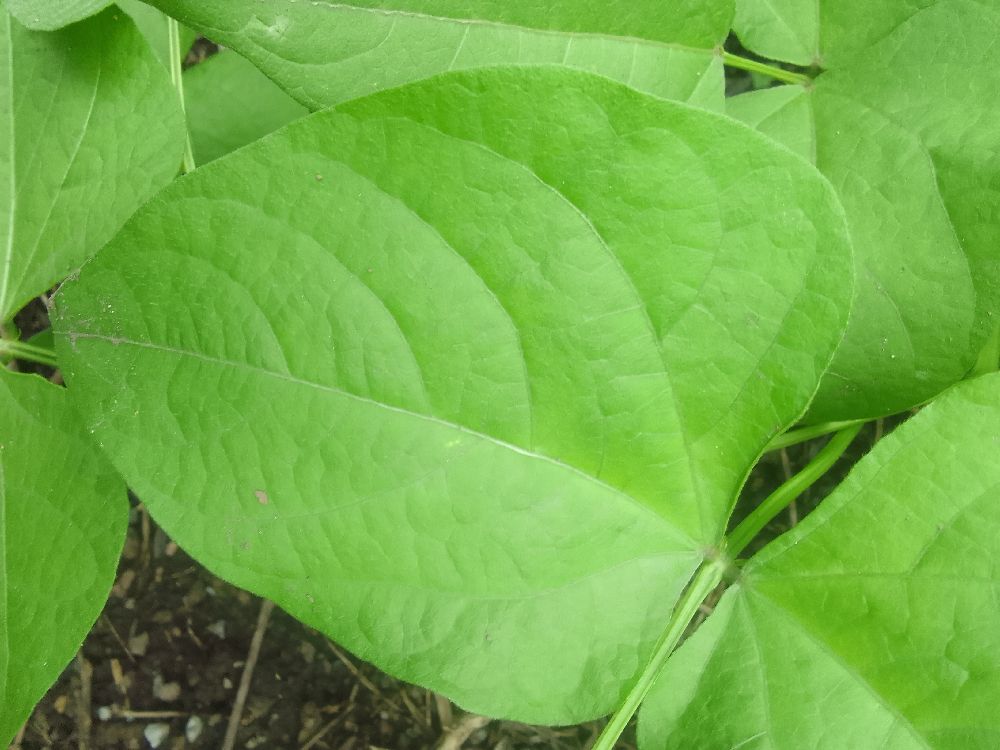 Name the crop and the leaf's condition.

common bean, healthy
